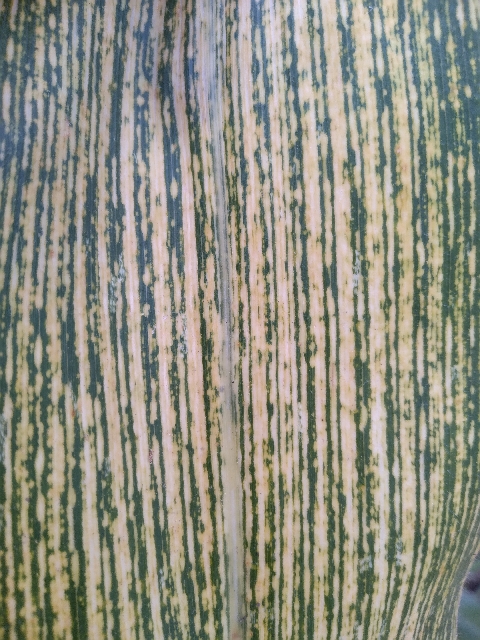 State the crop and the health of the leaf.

maize, maize streak virus
